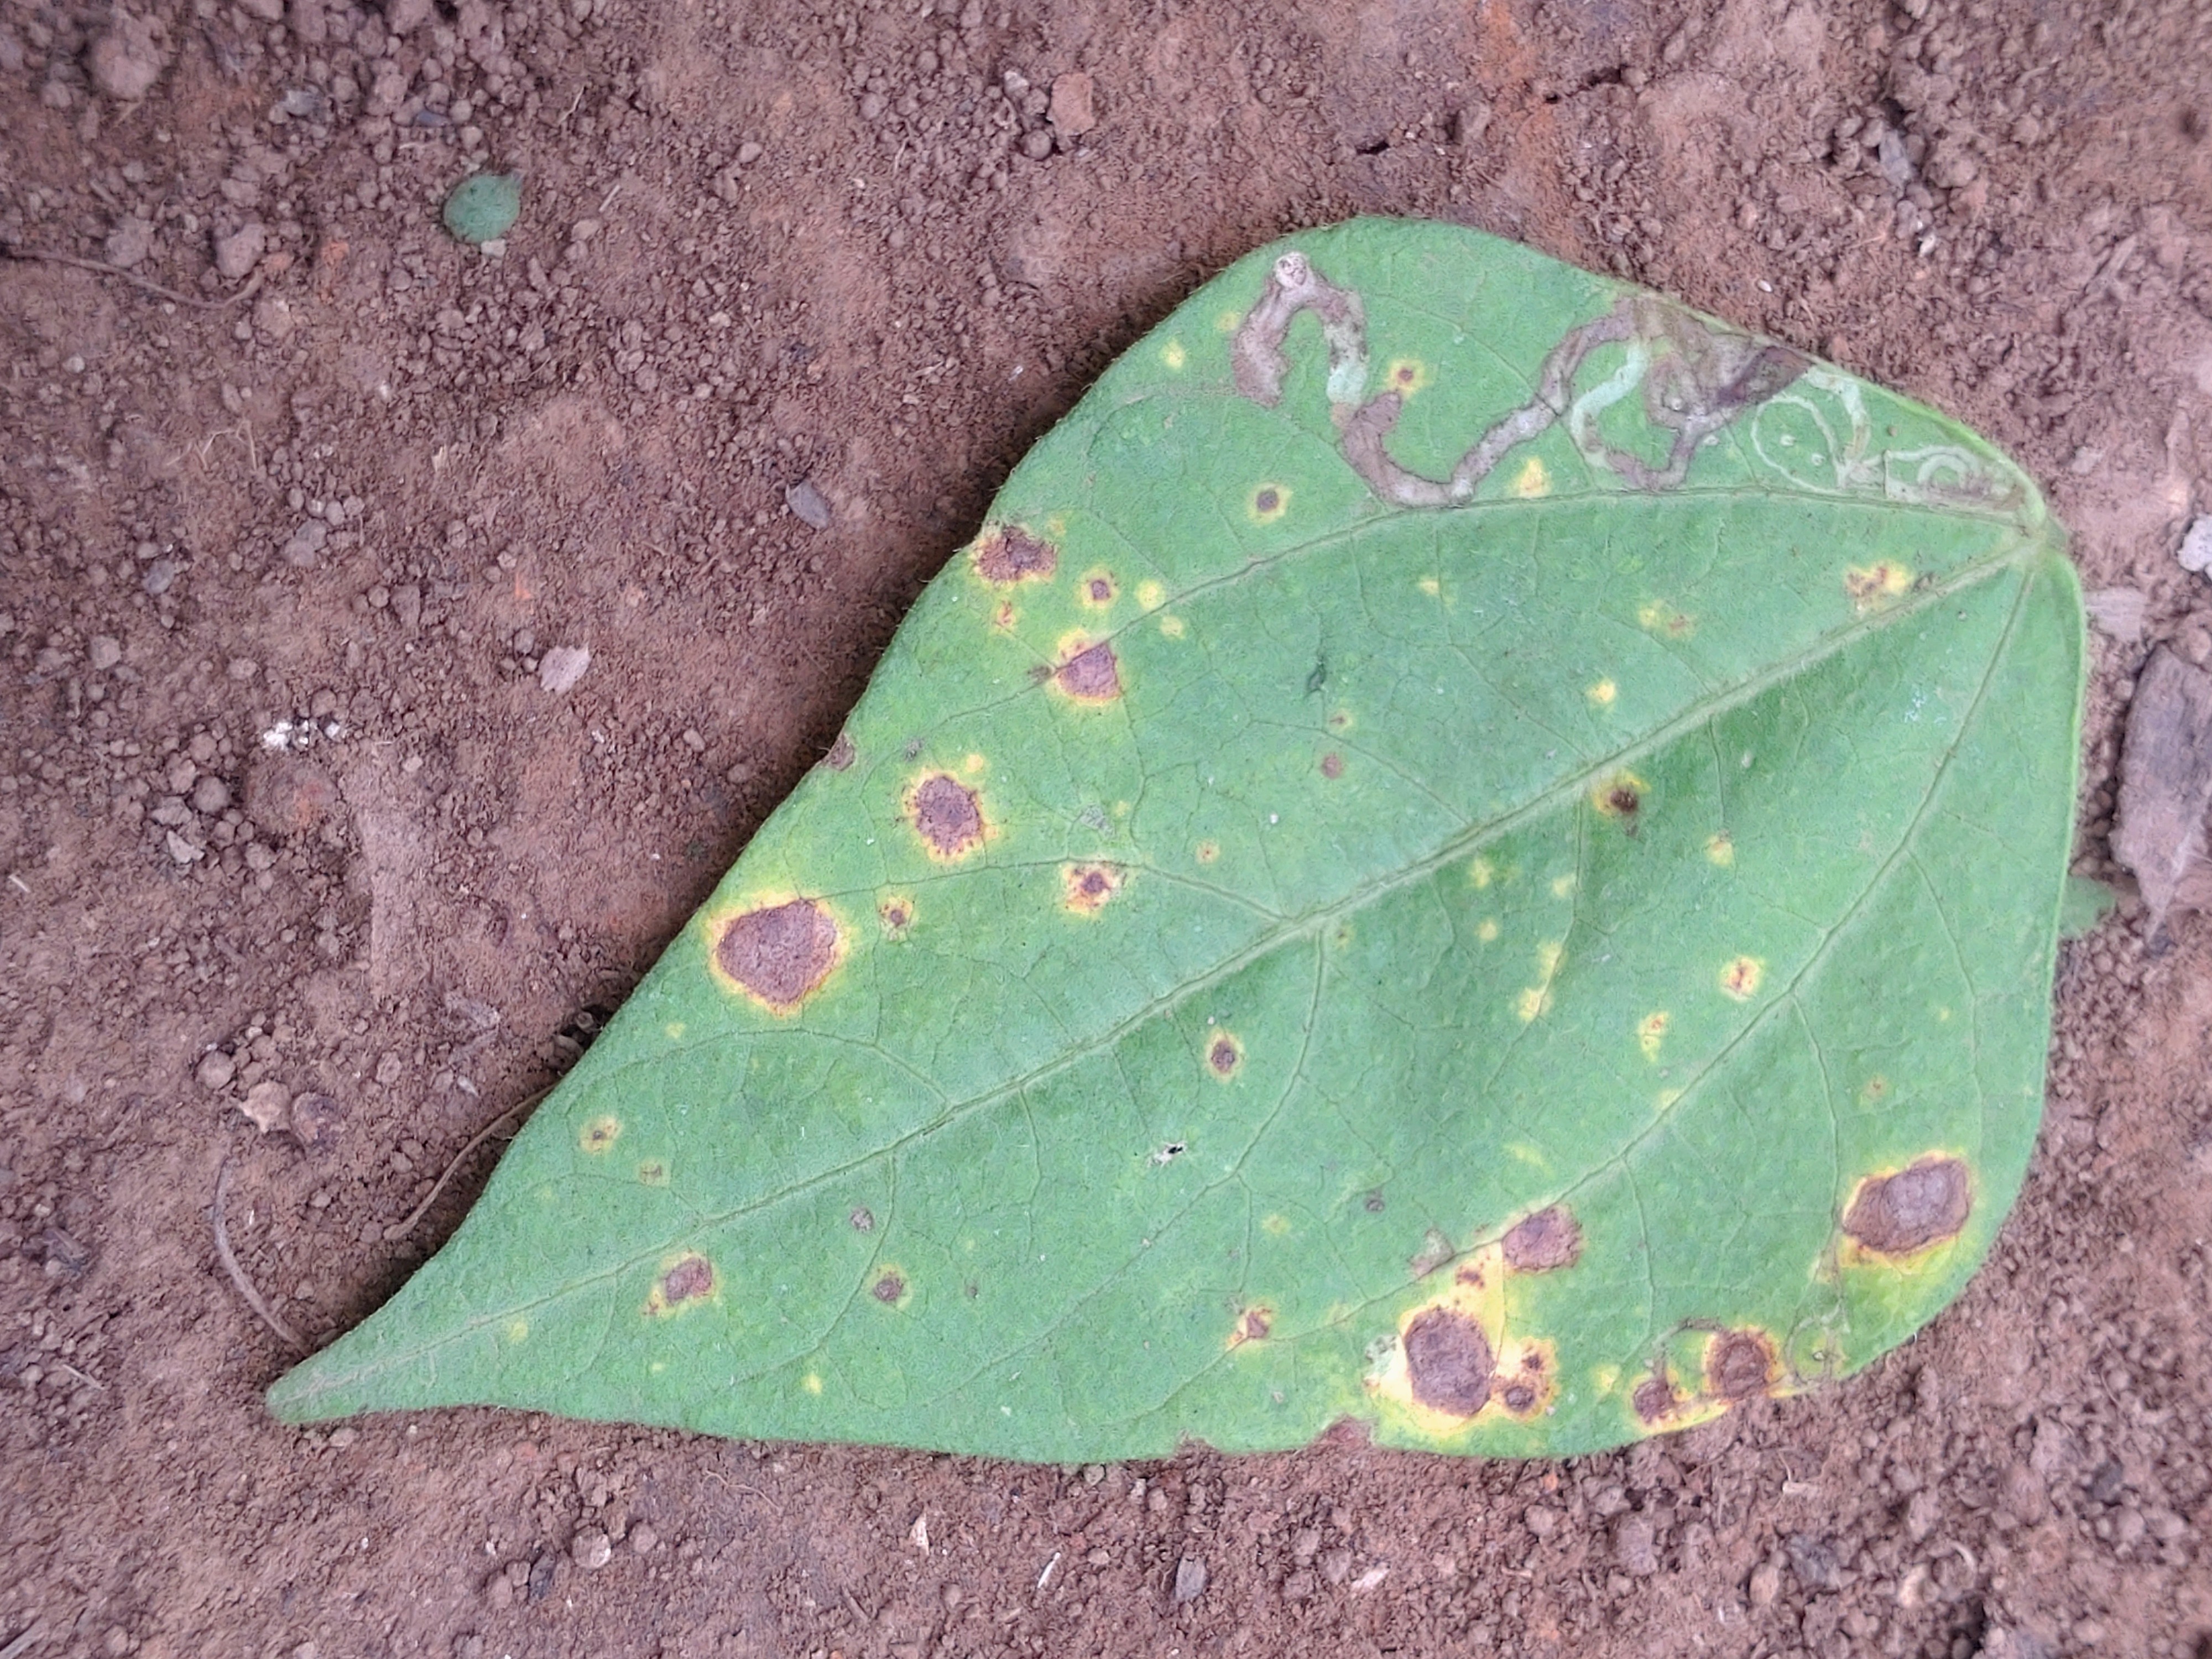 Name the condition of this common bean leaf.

rust
